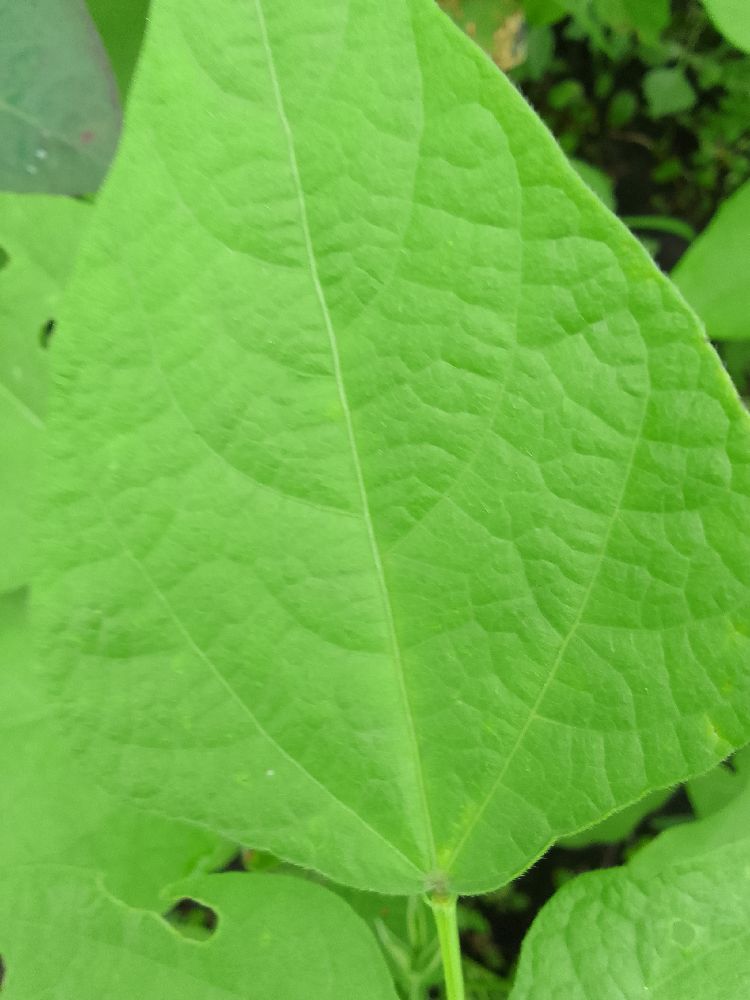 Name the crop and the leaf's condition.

common bean, healthy
